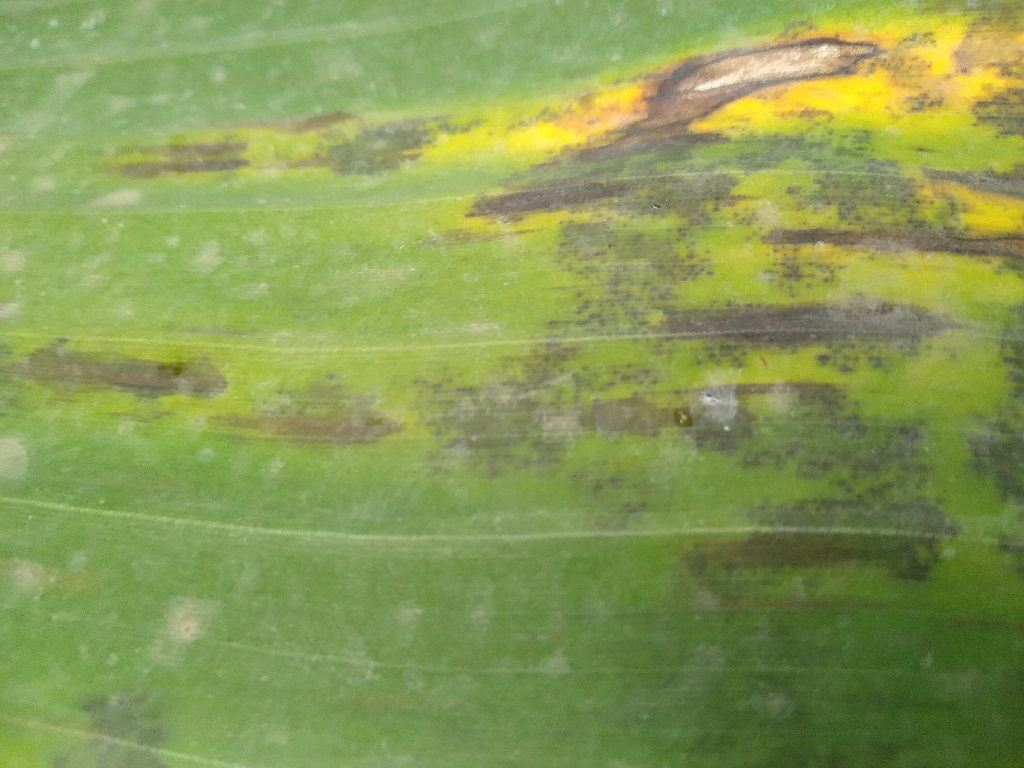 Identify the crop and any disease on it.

banana, black sigatoka
